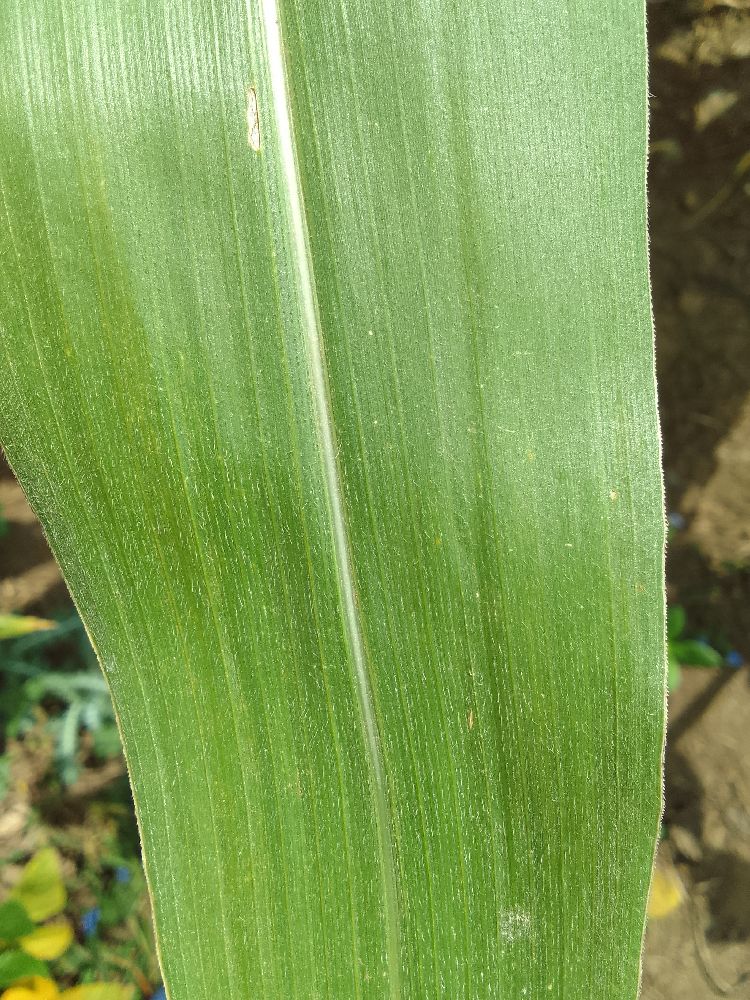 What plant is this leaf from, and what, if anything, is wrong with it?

maize, healthy
